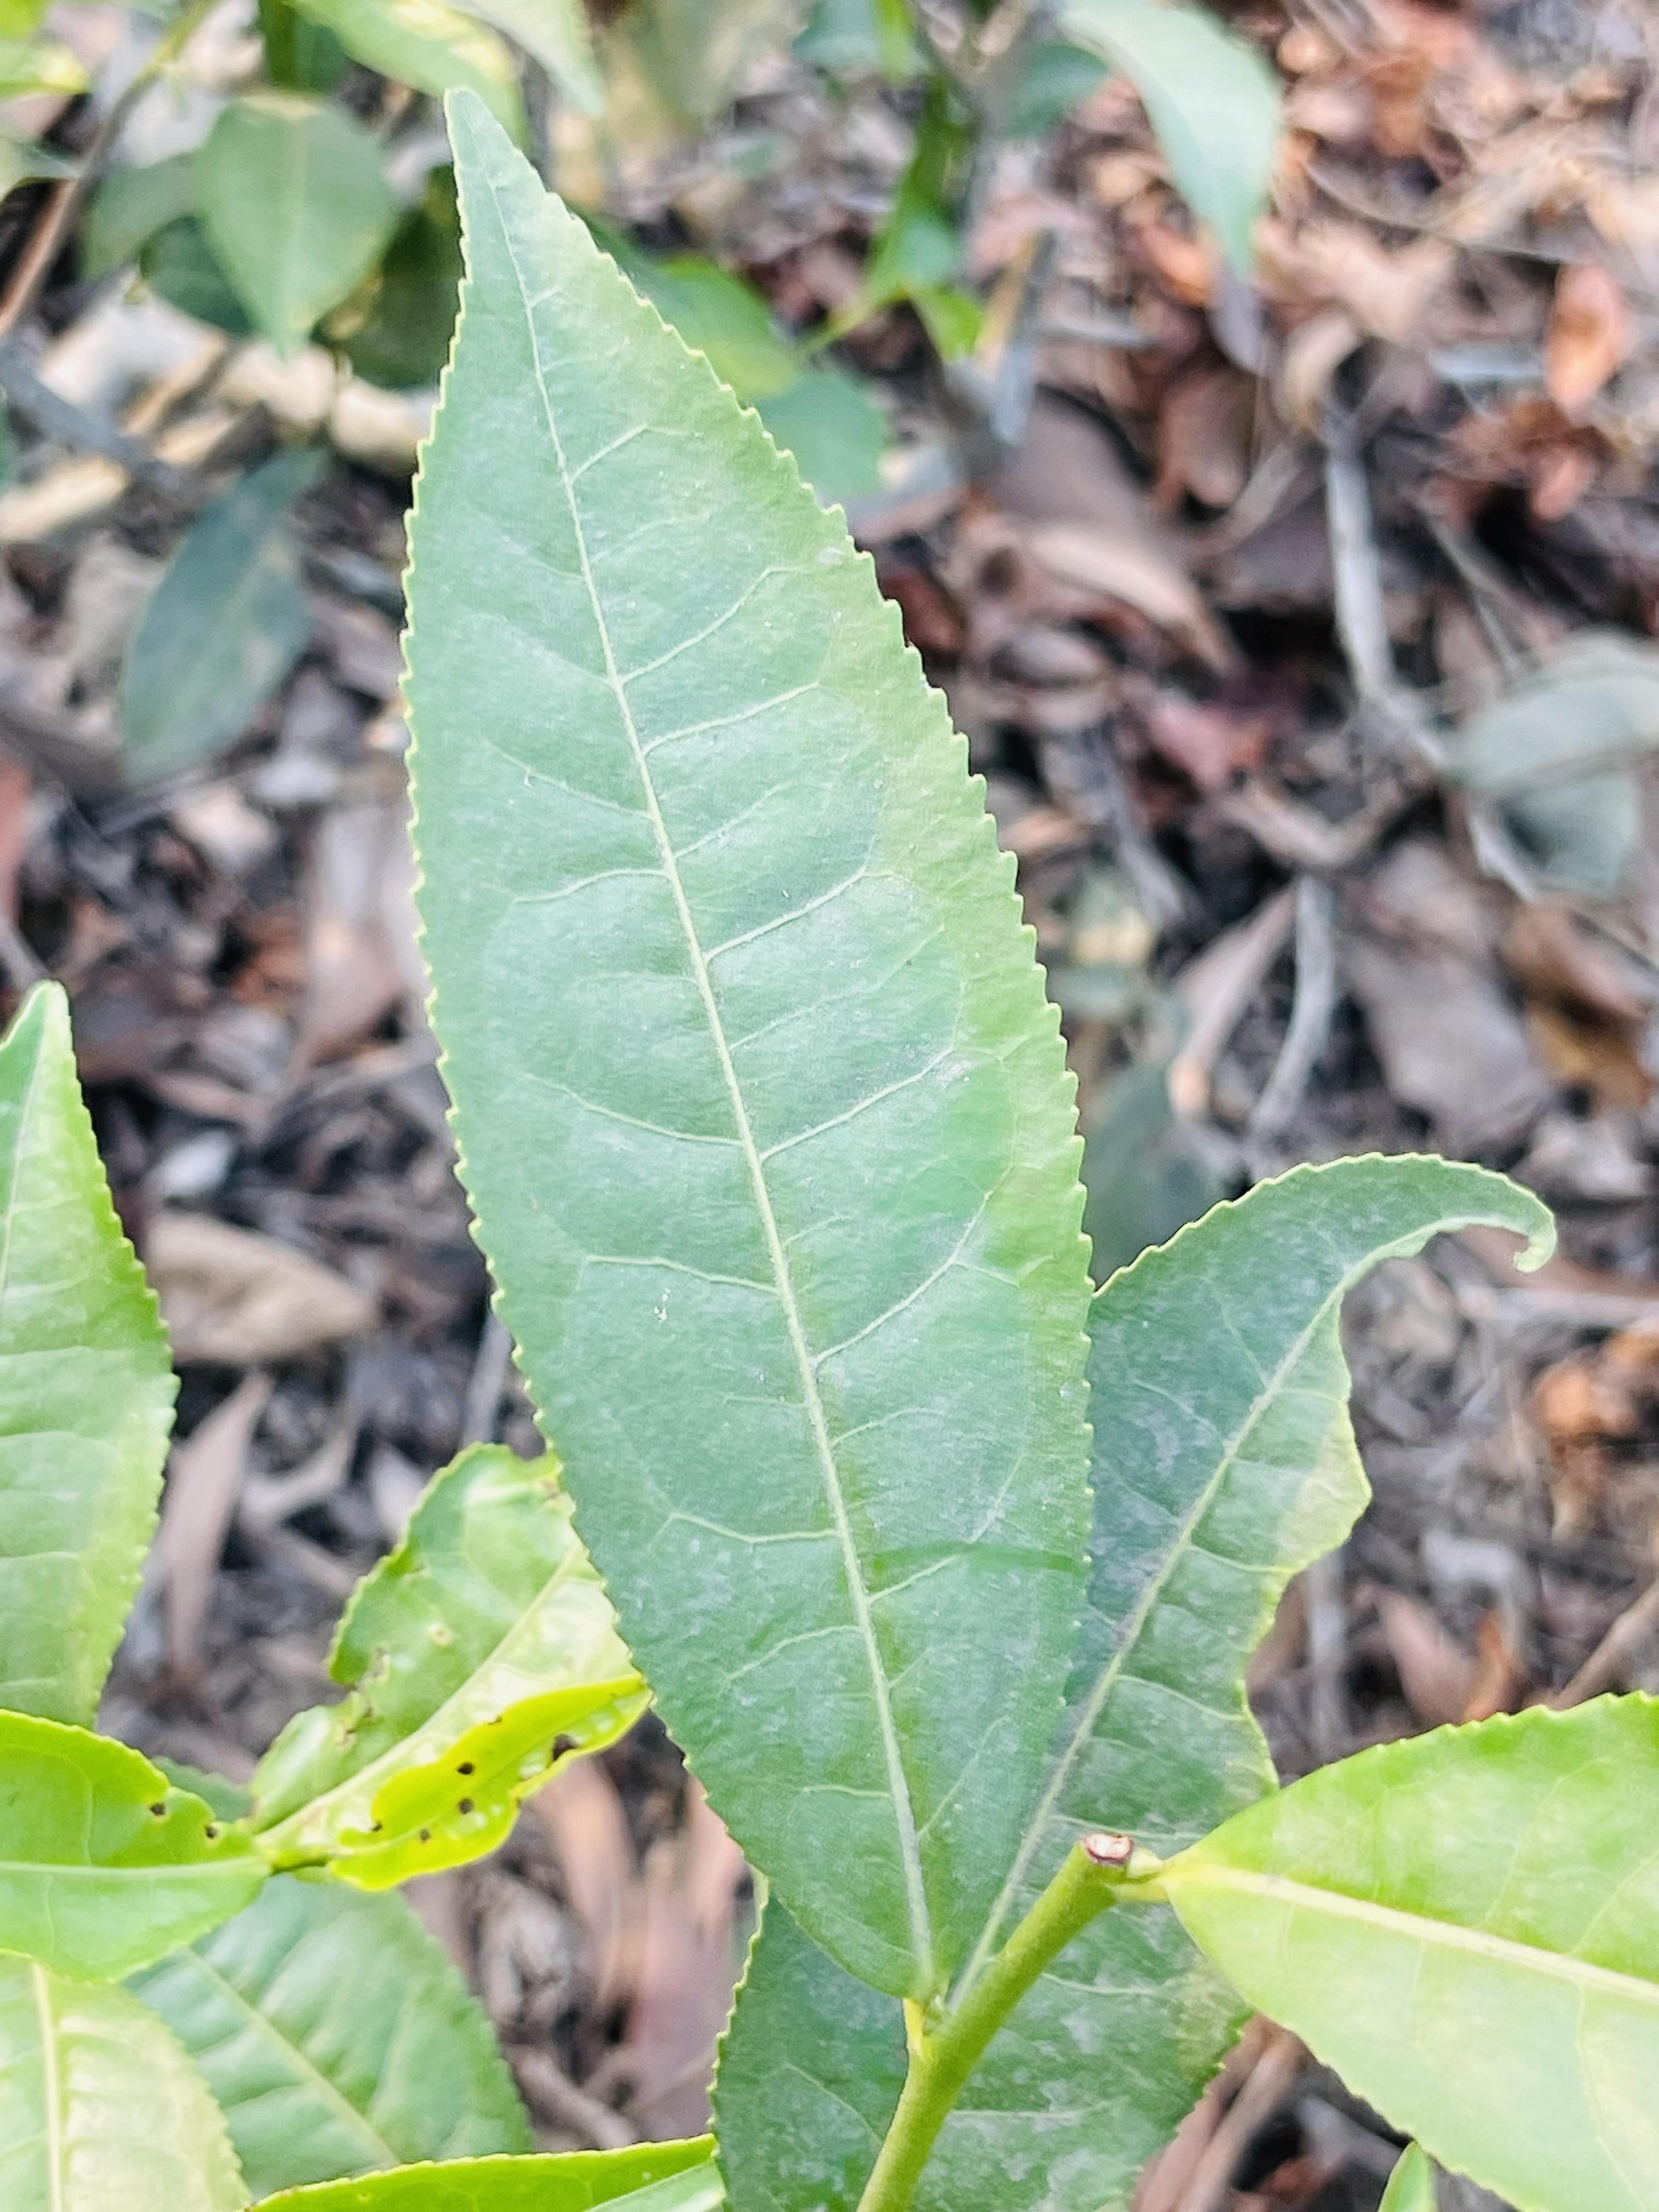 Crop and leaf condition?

tea, healthy leaf
